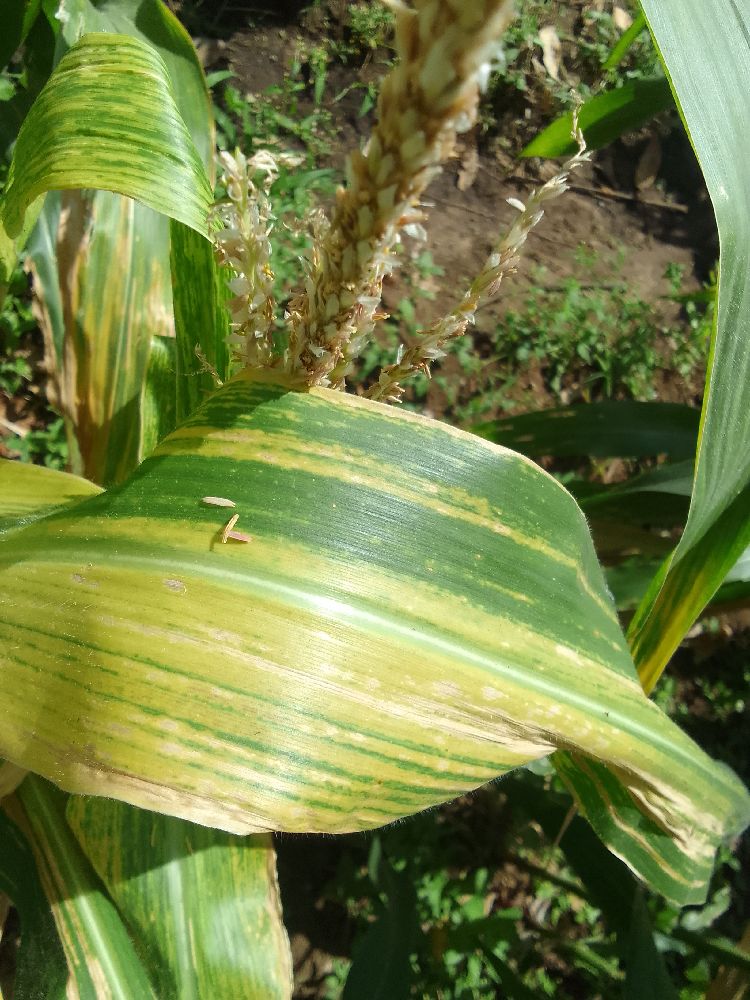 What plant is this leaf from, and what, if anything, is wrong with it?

maize, maize lethal necrosis
